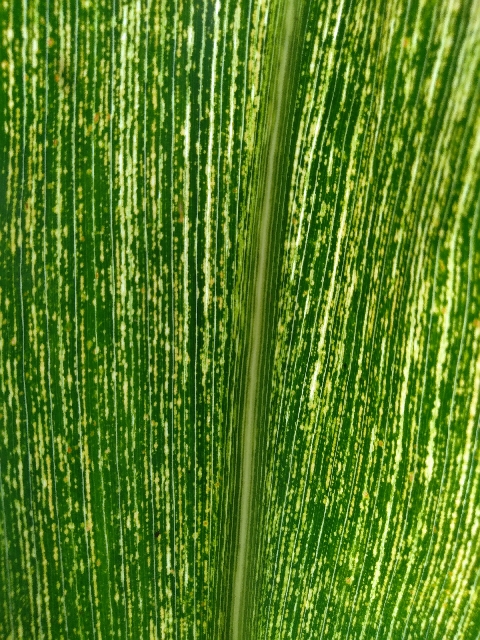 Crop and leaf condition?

maize, maize streak virus
